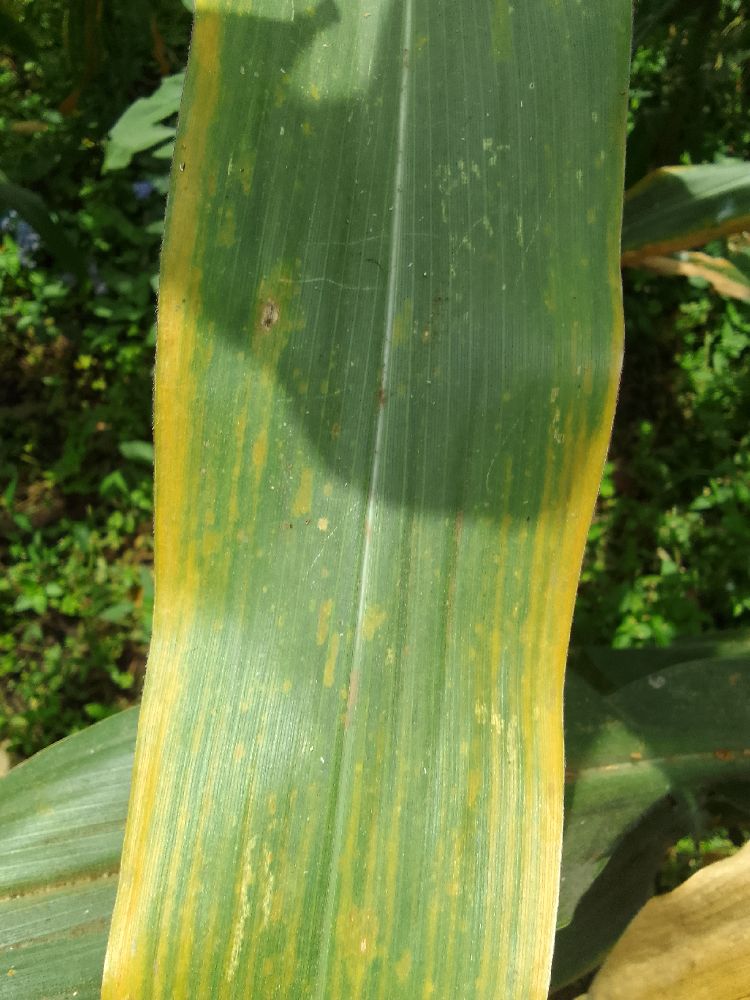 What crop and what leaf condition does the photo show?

maize, maize lethal necrosis
